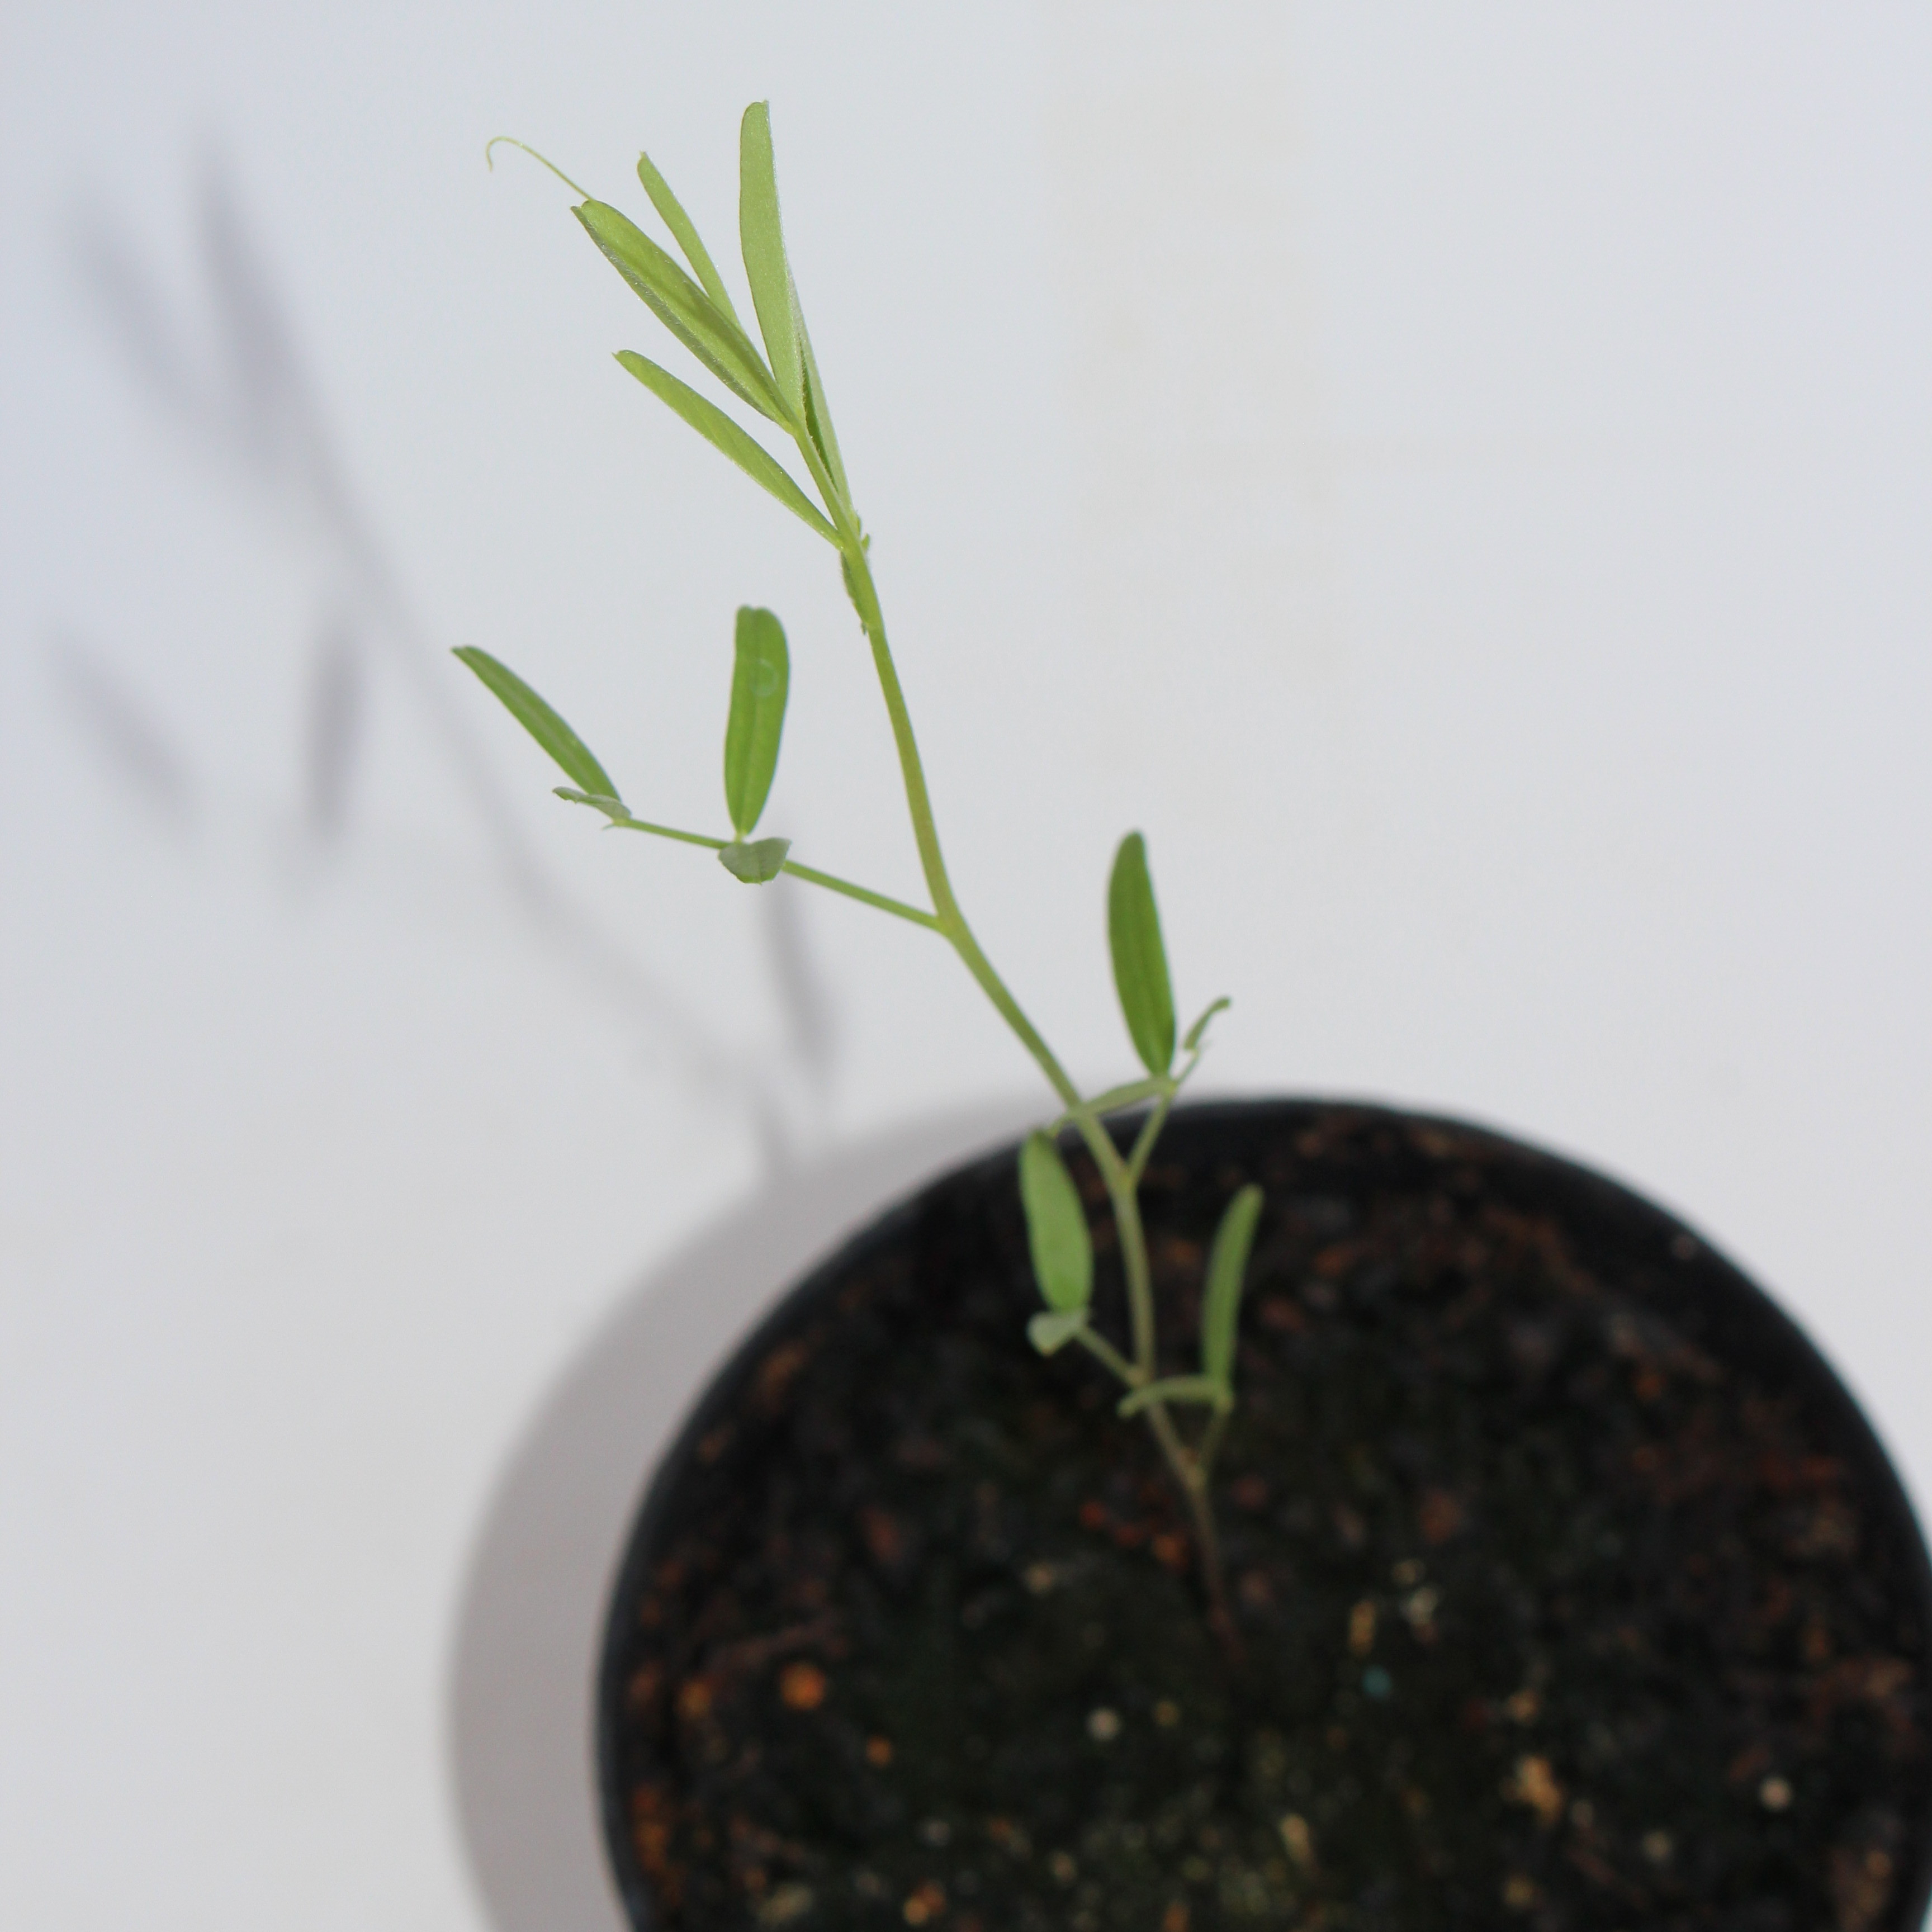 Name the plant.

Vicia sativa
